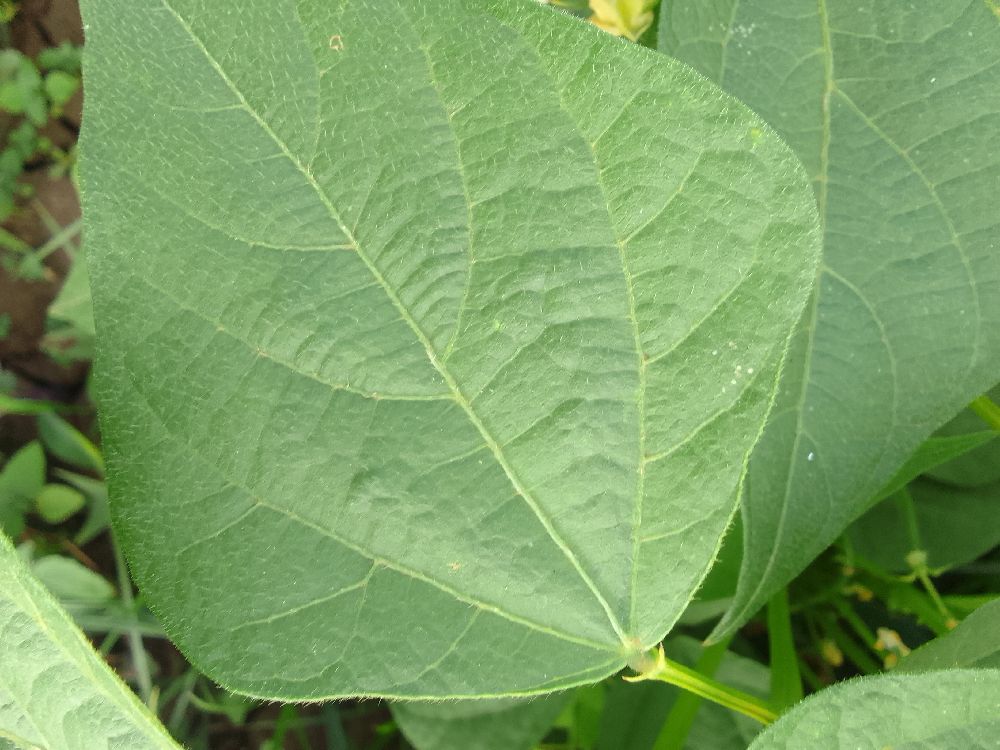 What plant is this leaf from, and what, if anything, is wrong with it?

common bean, healthy
